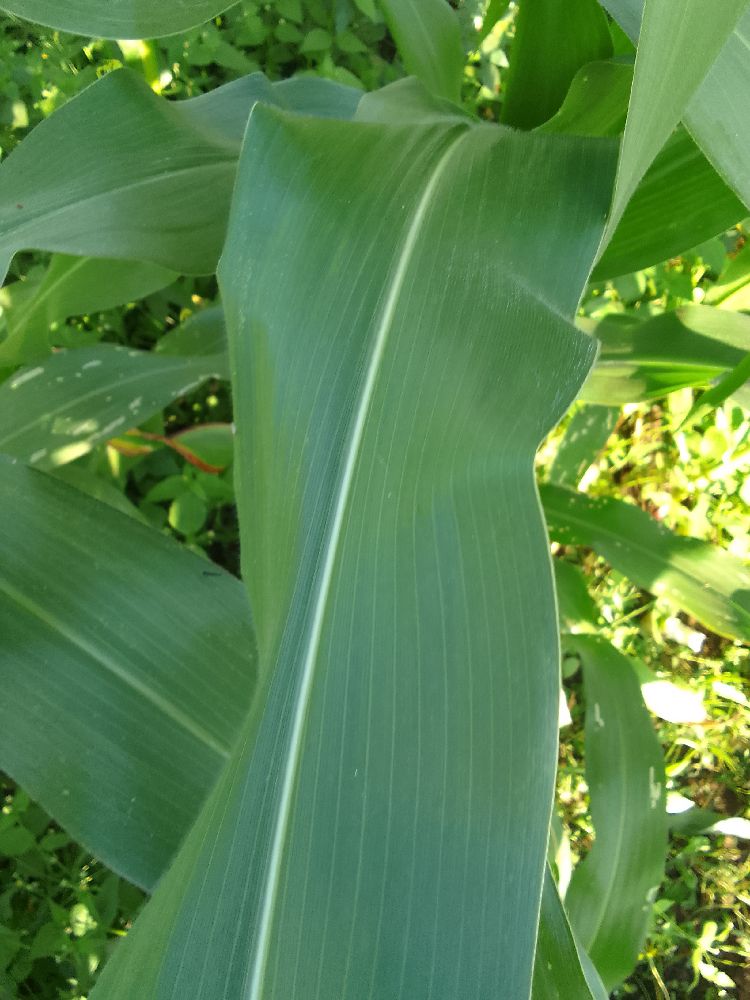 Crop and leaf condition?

maize, healthy
